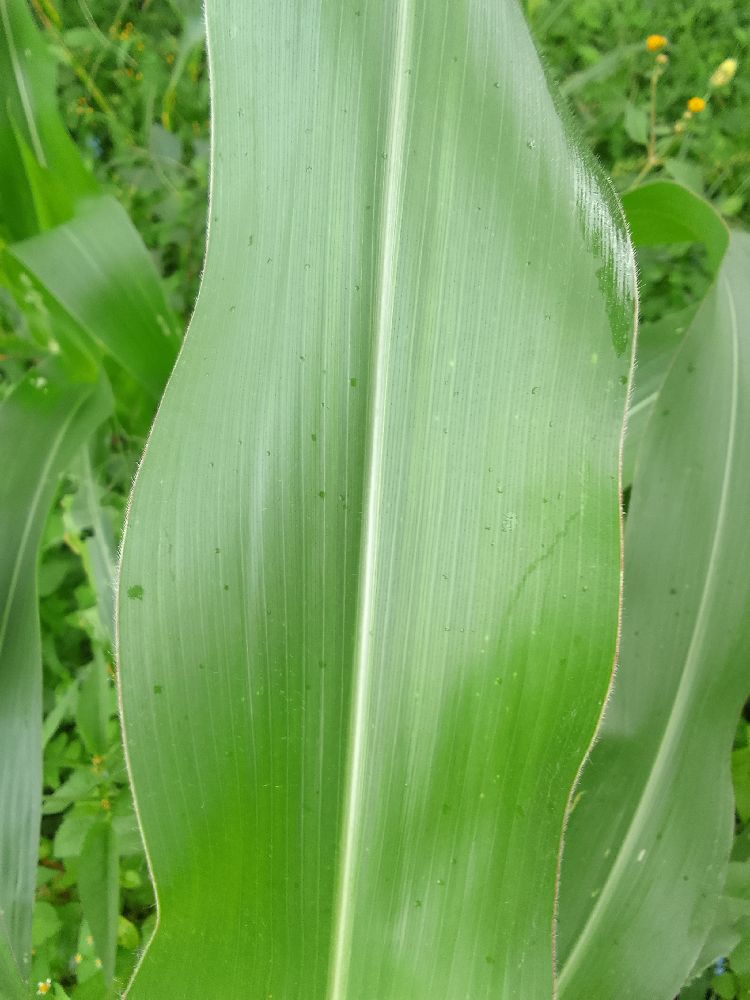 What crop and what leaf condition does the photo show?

maize, healthy
